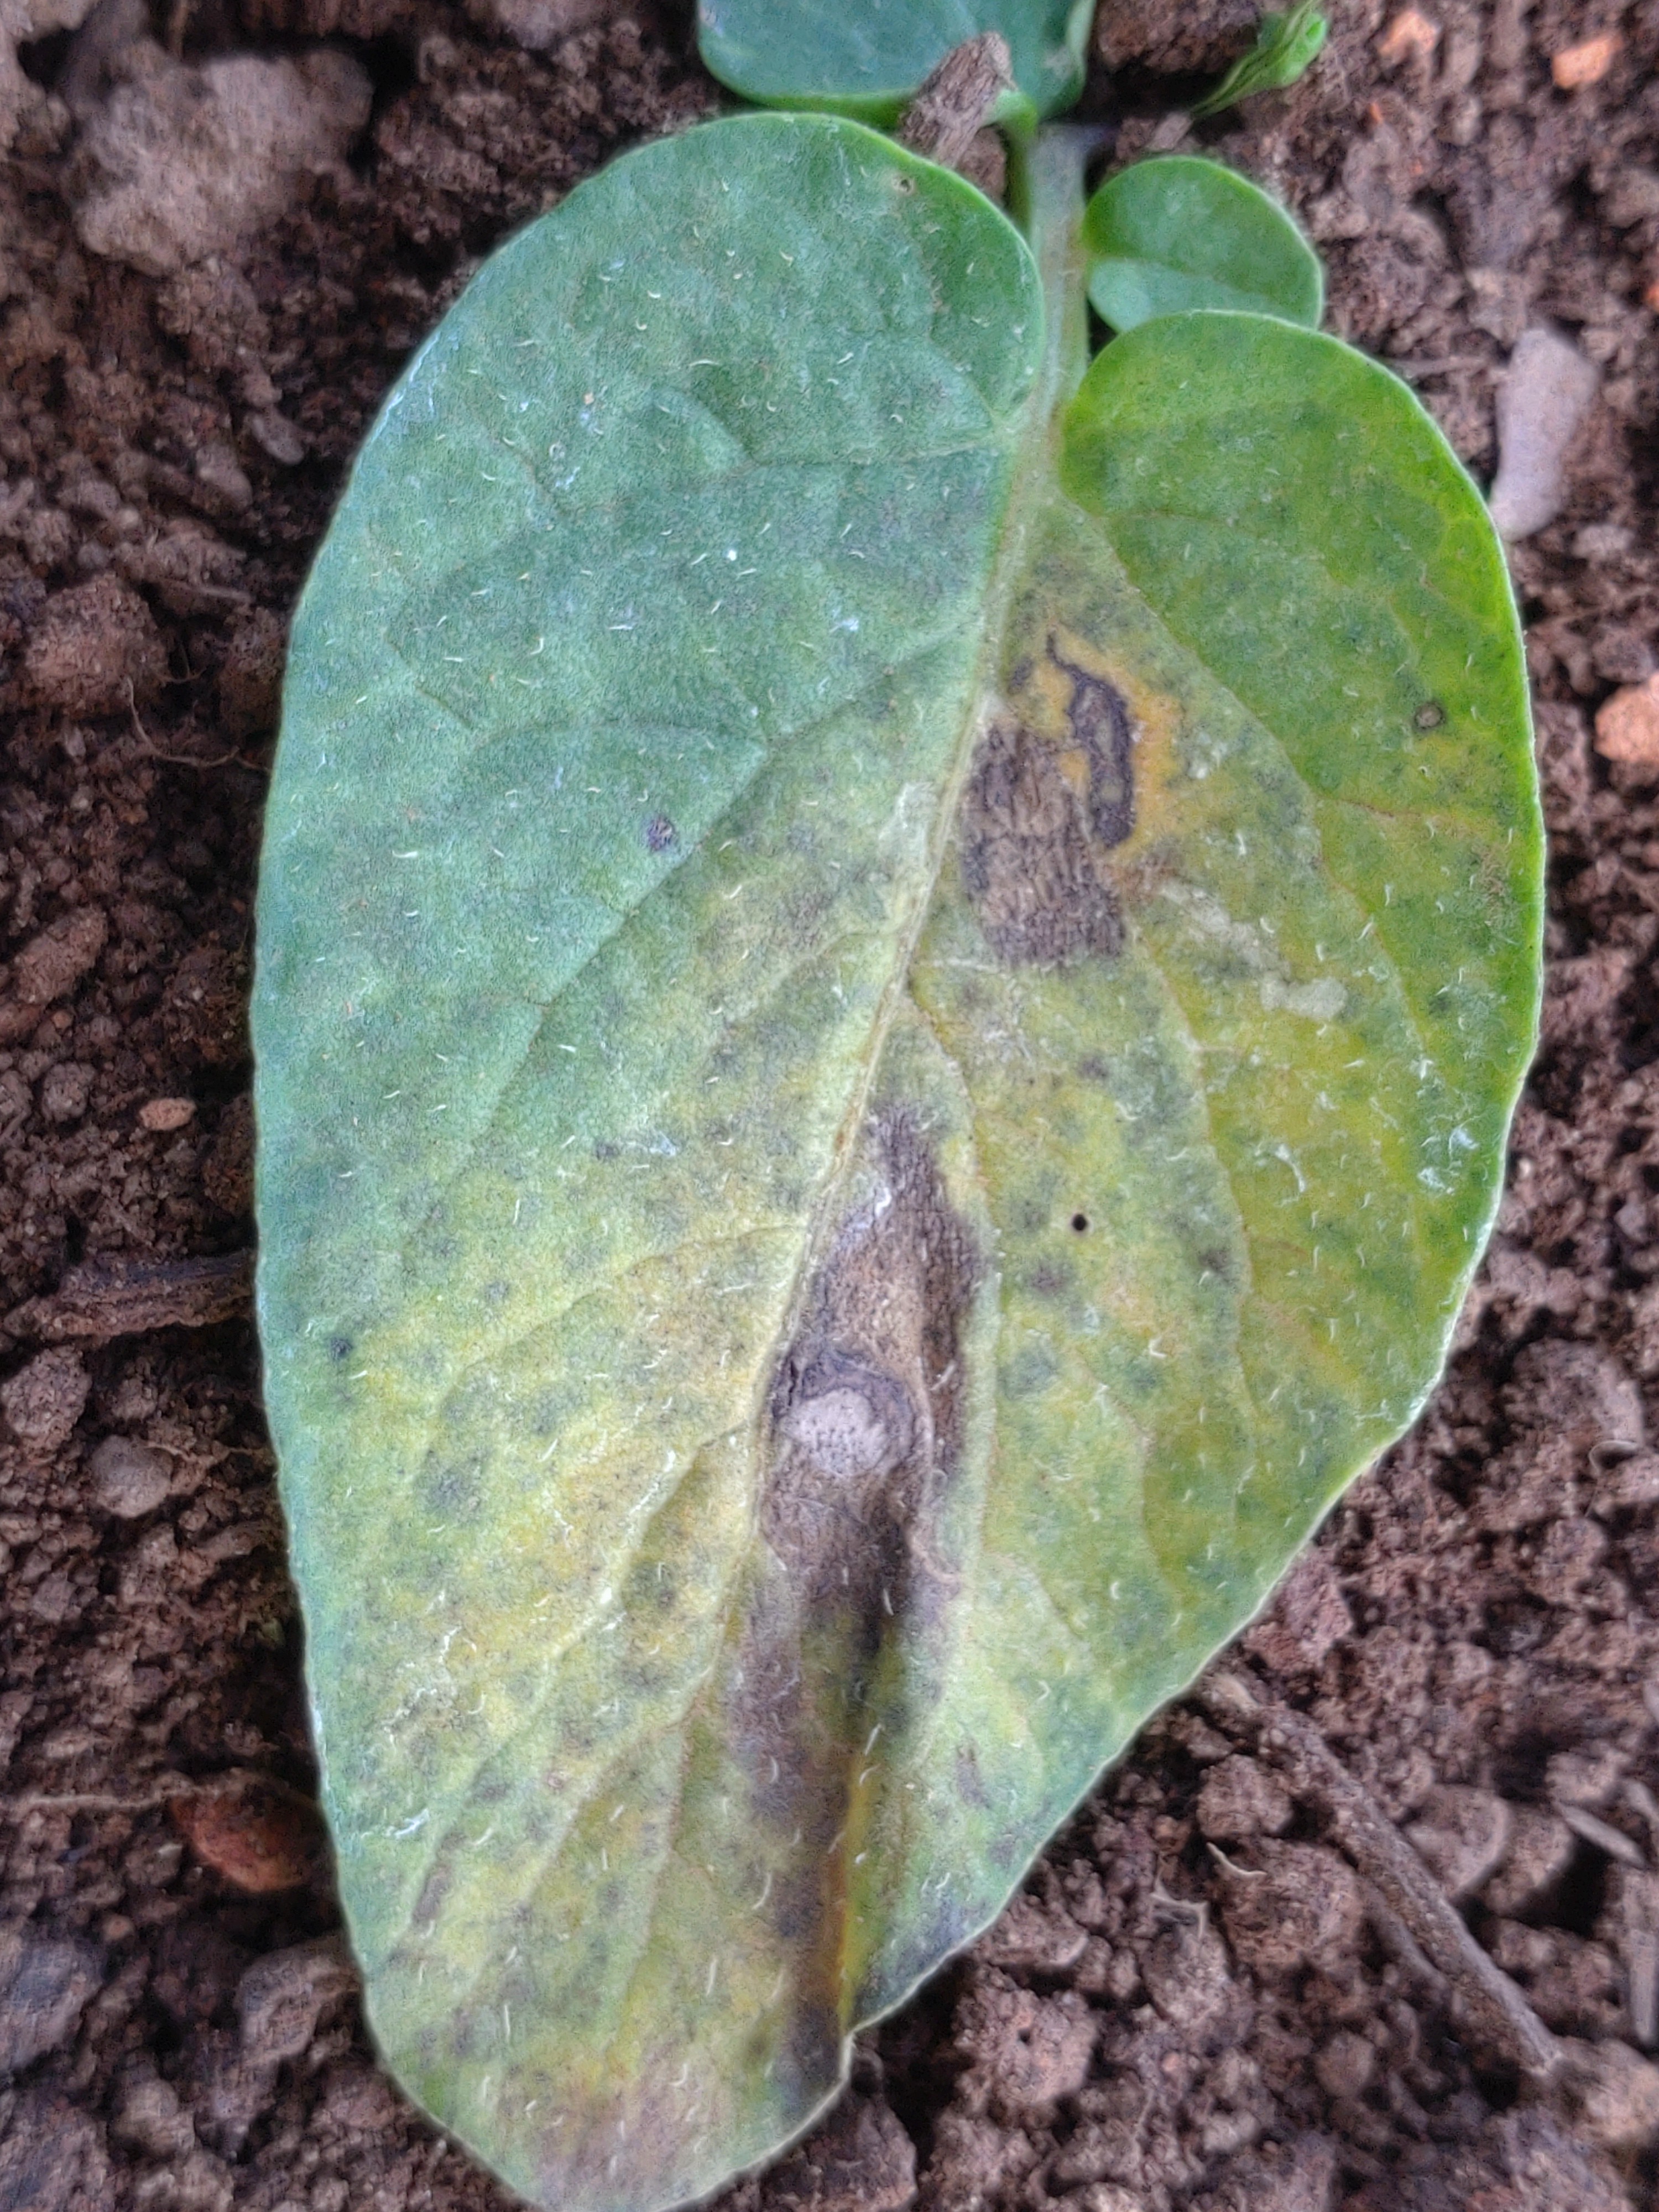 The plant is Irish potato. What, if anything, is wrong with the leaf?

late blight
